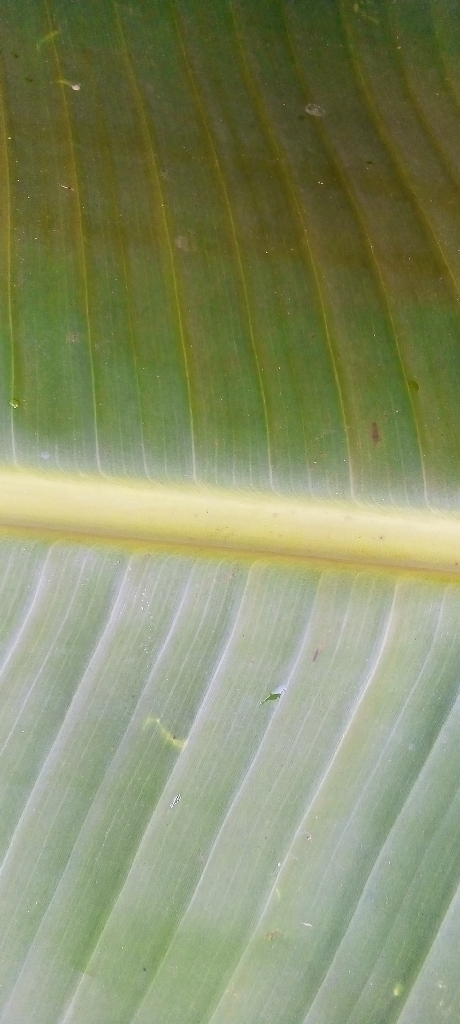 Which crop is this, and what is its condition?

banana, healthy
